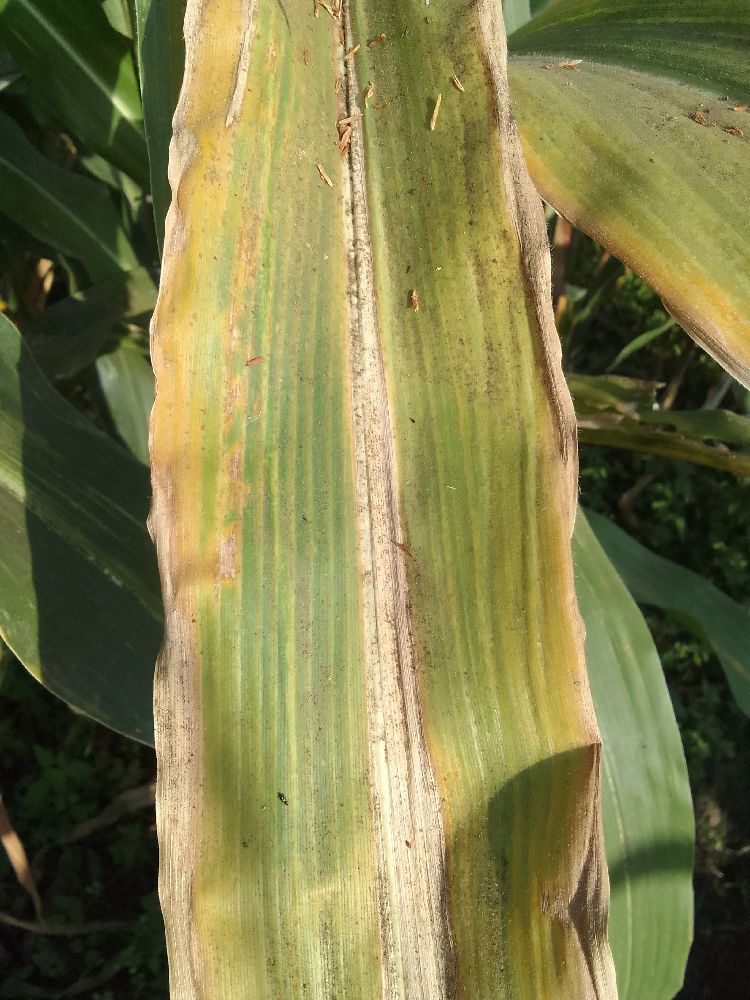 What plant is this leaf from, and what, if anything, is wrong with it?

maize, maize lethal necrosis
